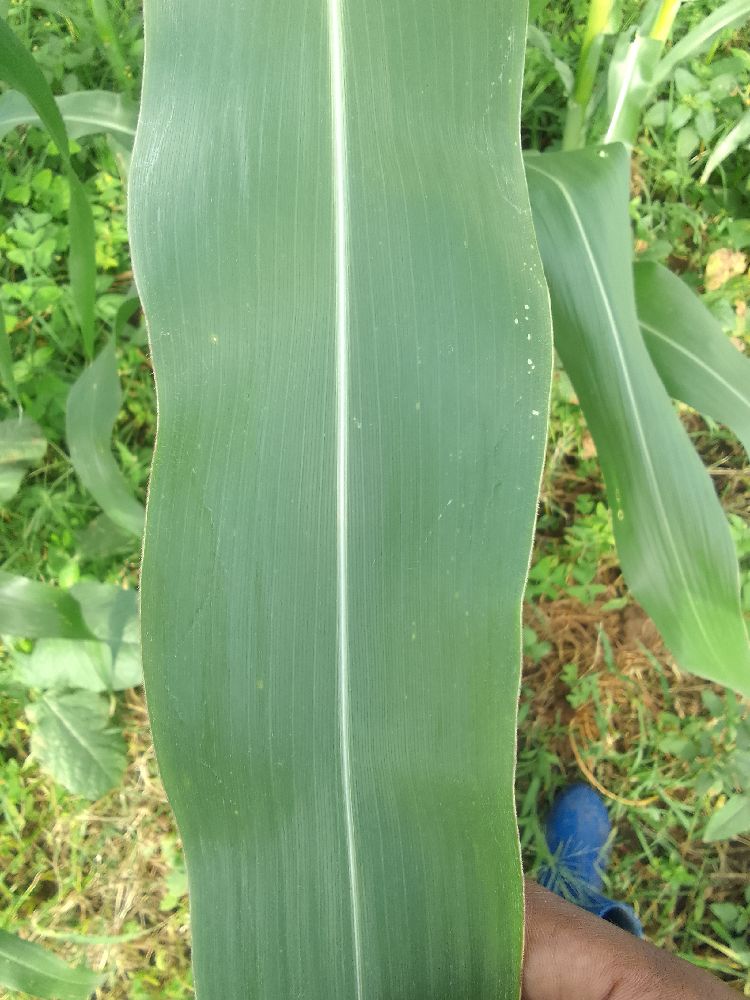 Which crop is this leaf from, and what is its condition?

maize, healthy
